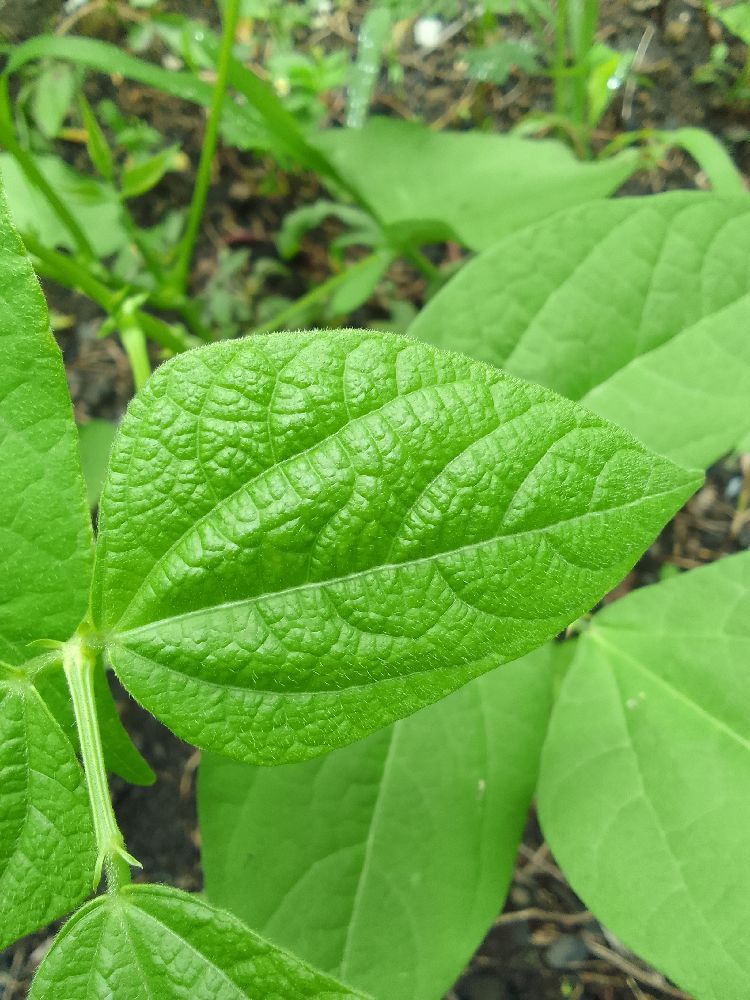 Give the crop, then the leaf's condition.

common bean, healthy
